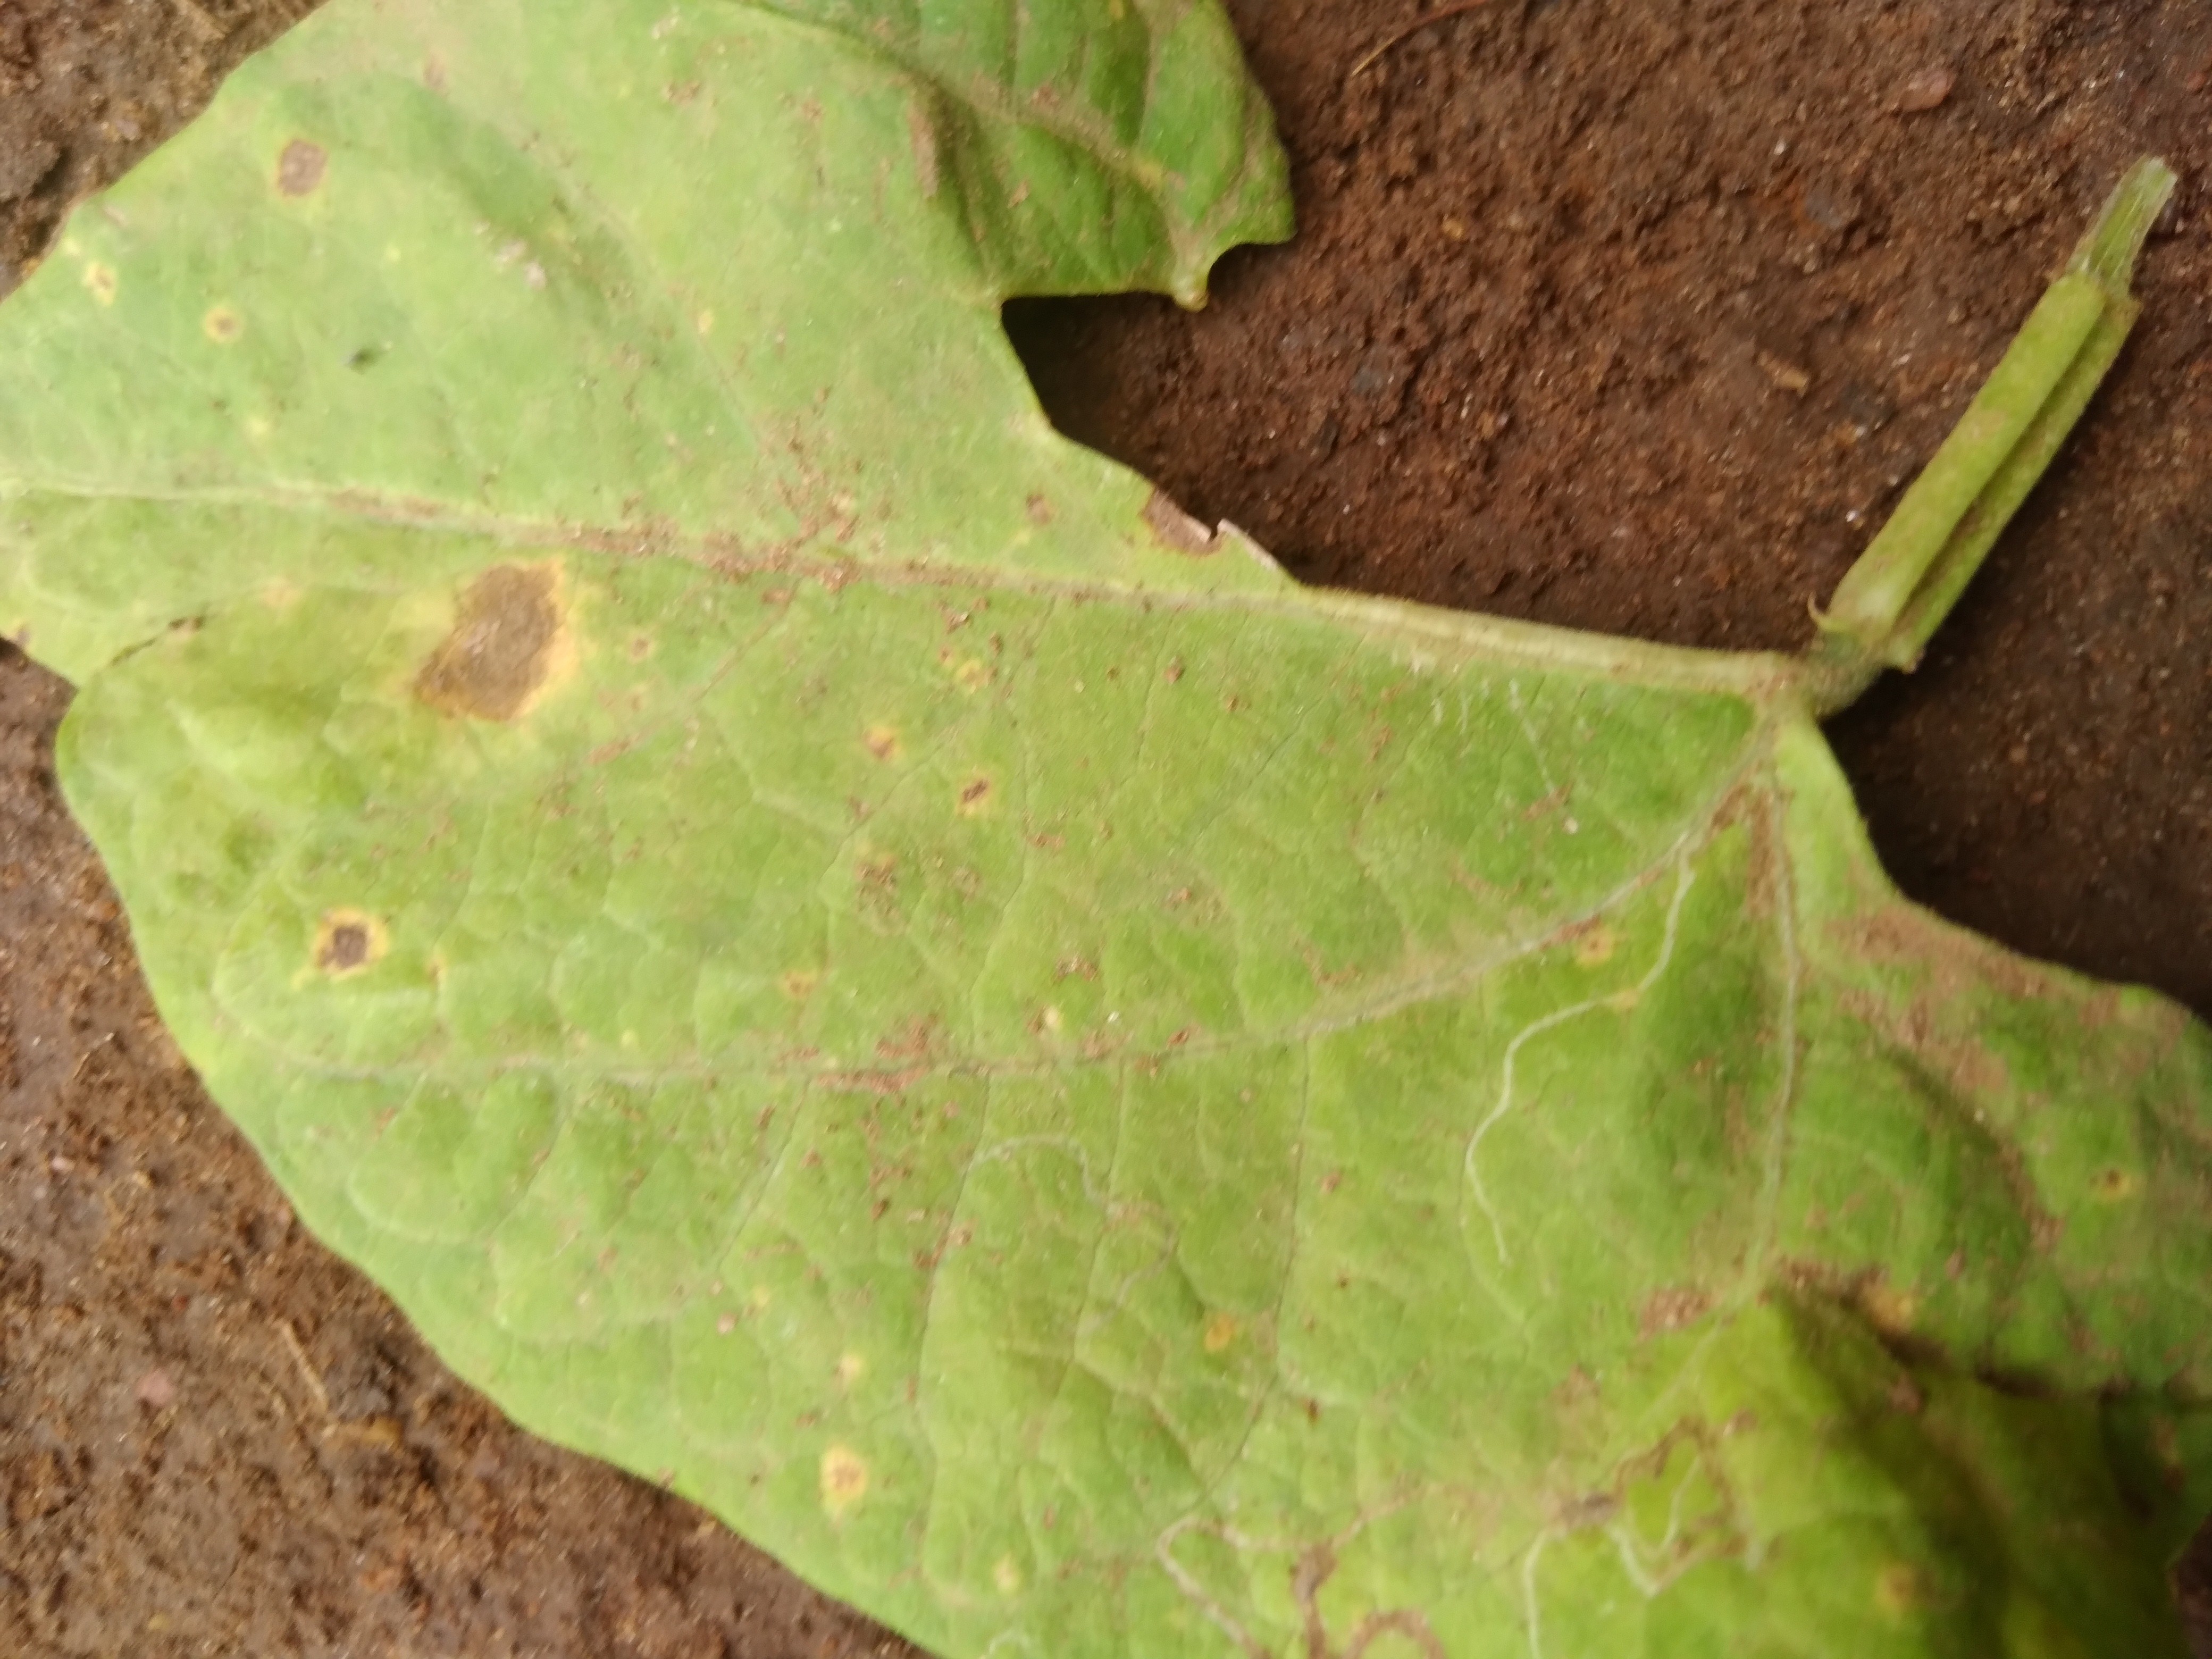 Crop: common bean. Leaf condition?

rust
